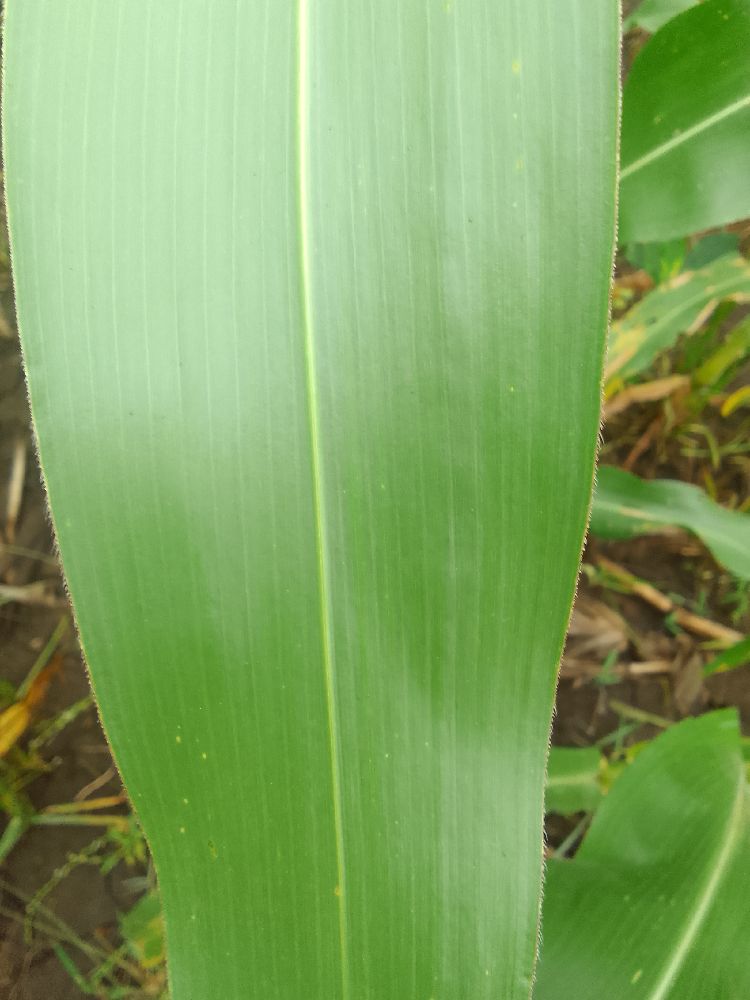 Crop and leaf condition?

maize, healthy
